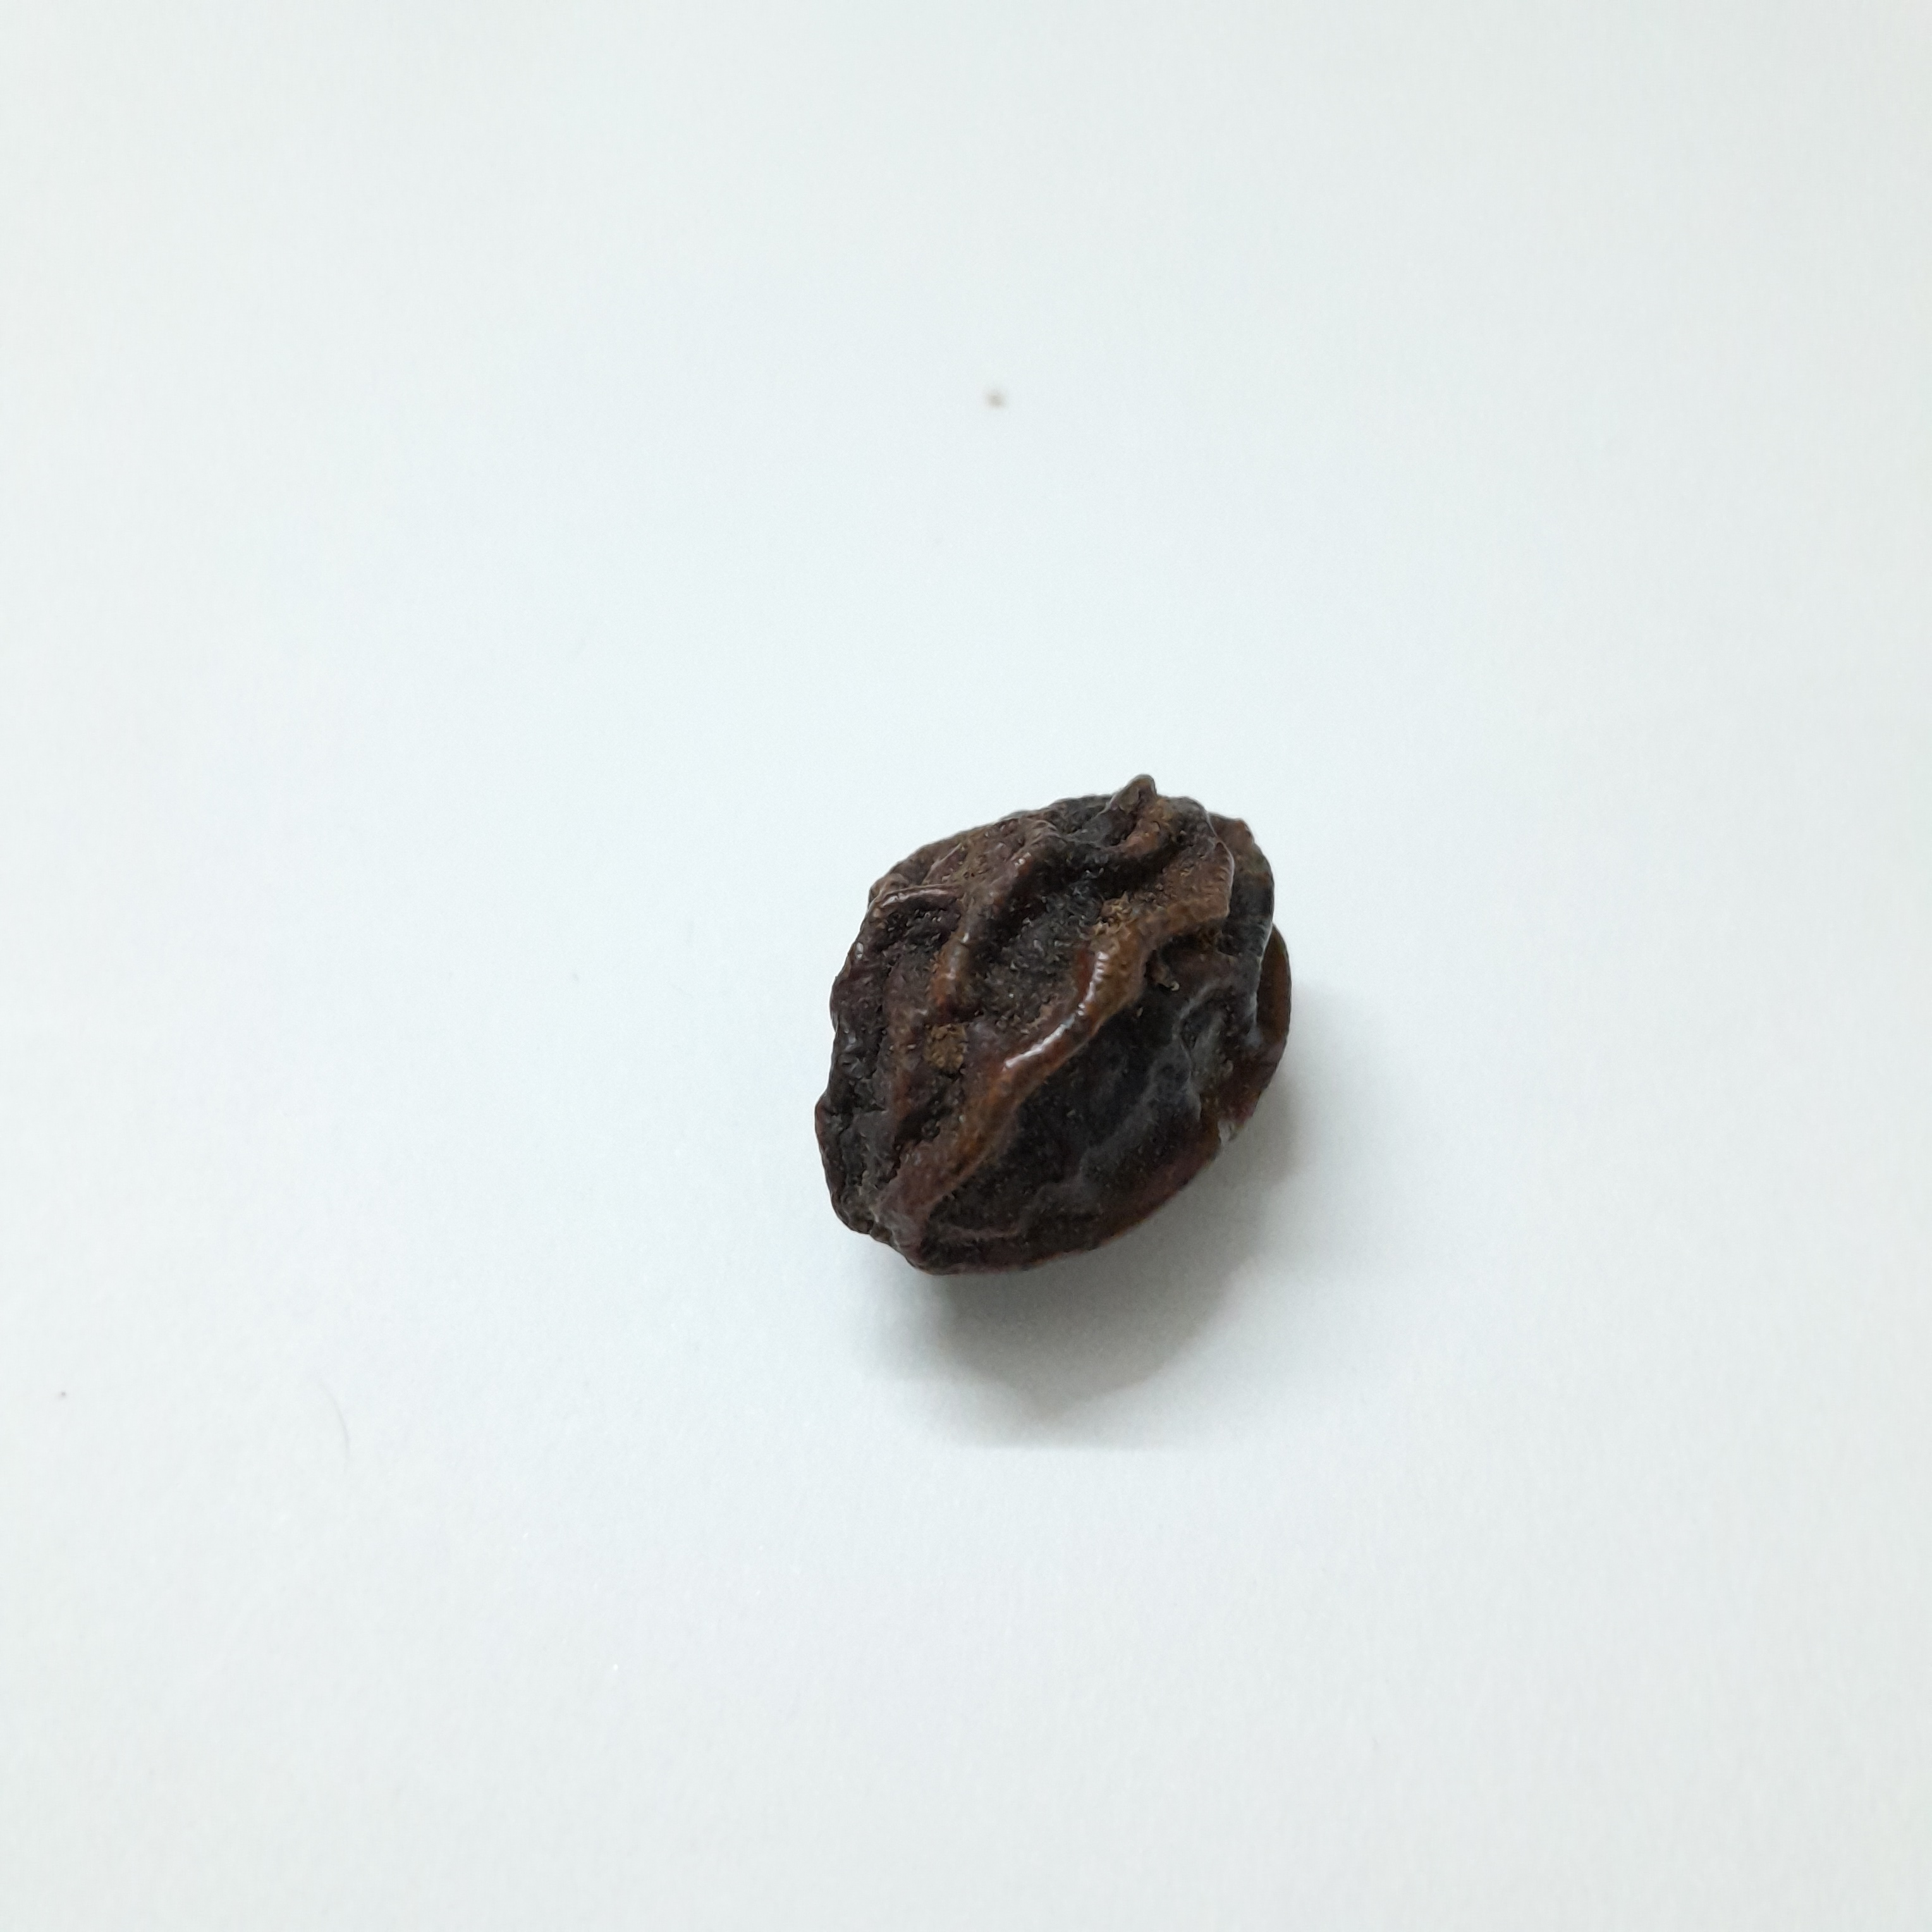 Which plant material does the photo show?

kadukharik
